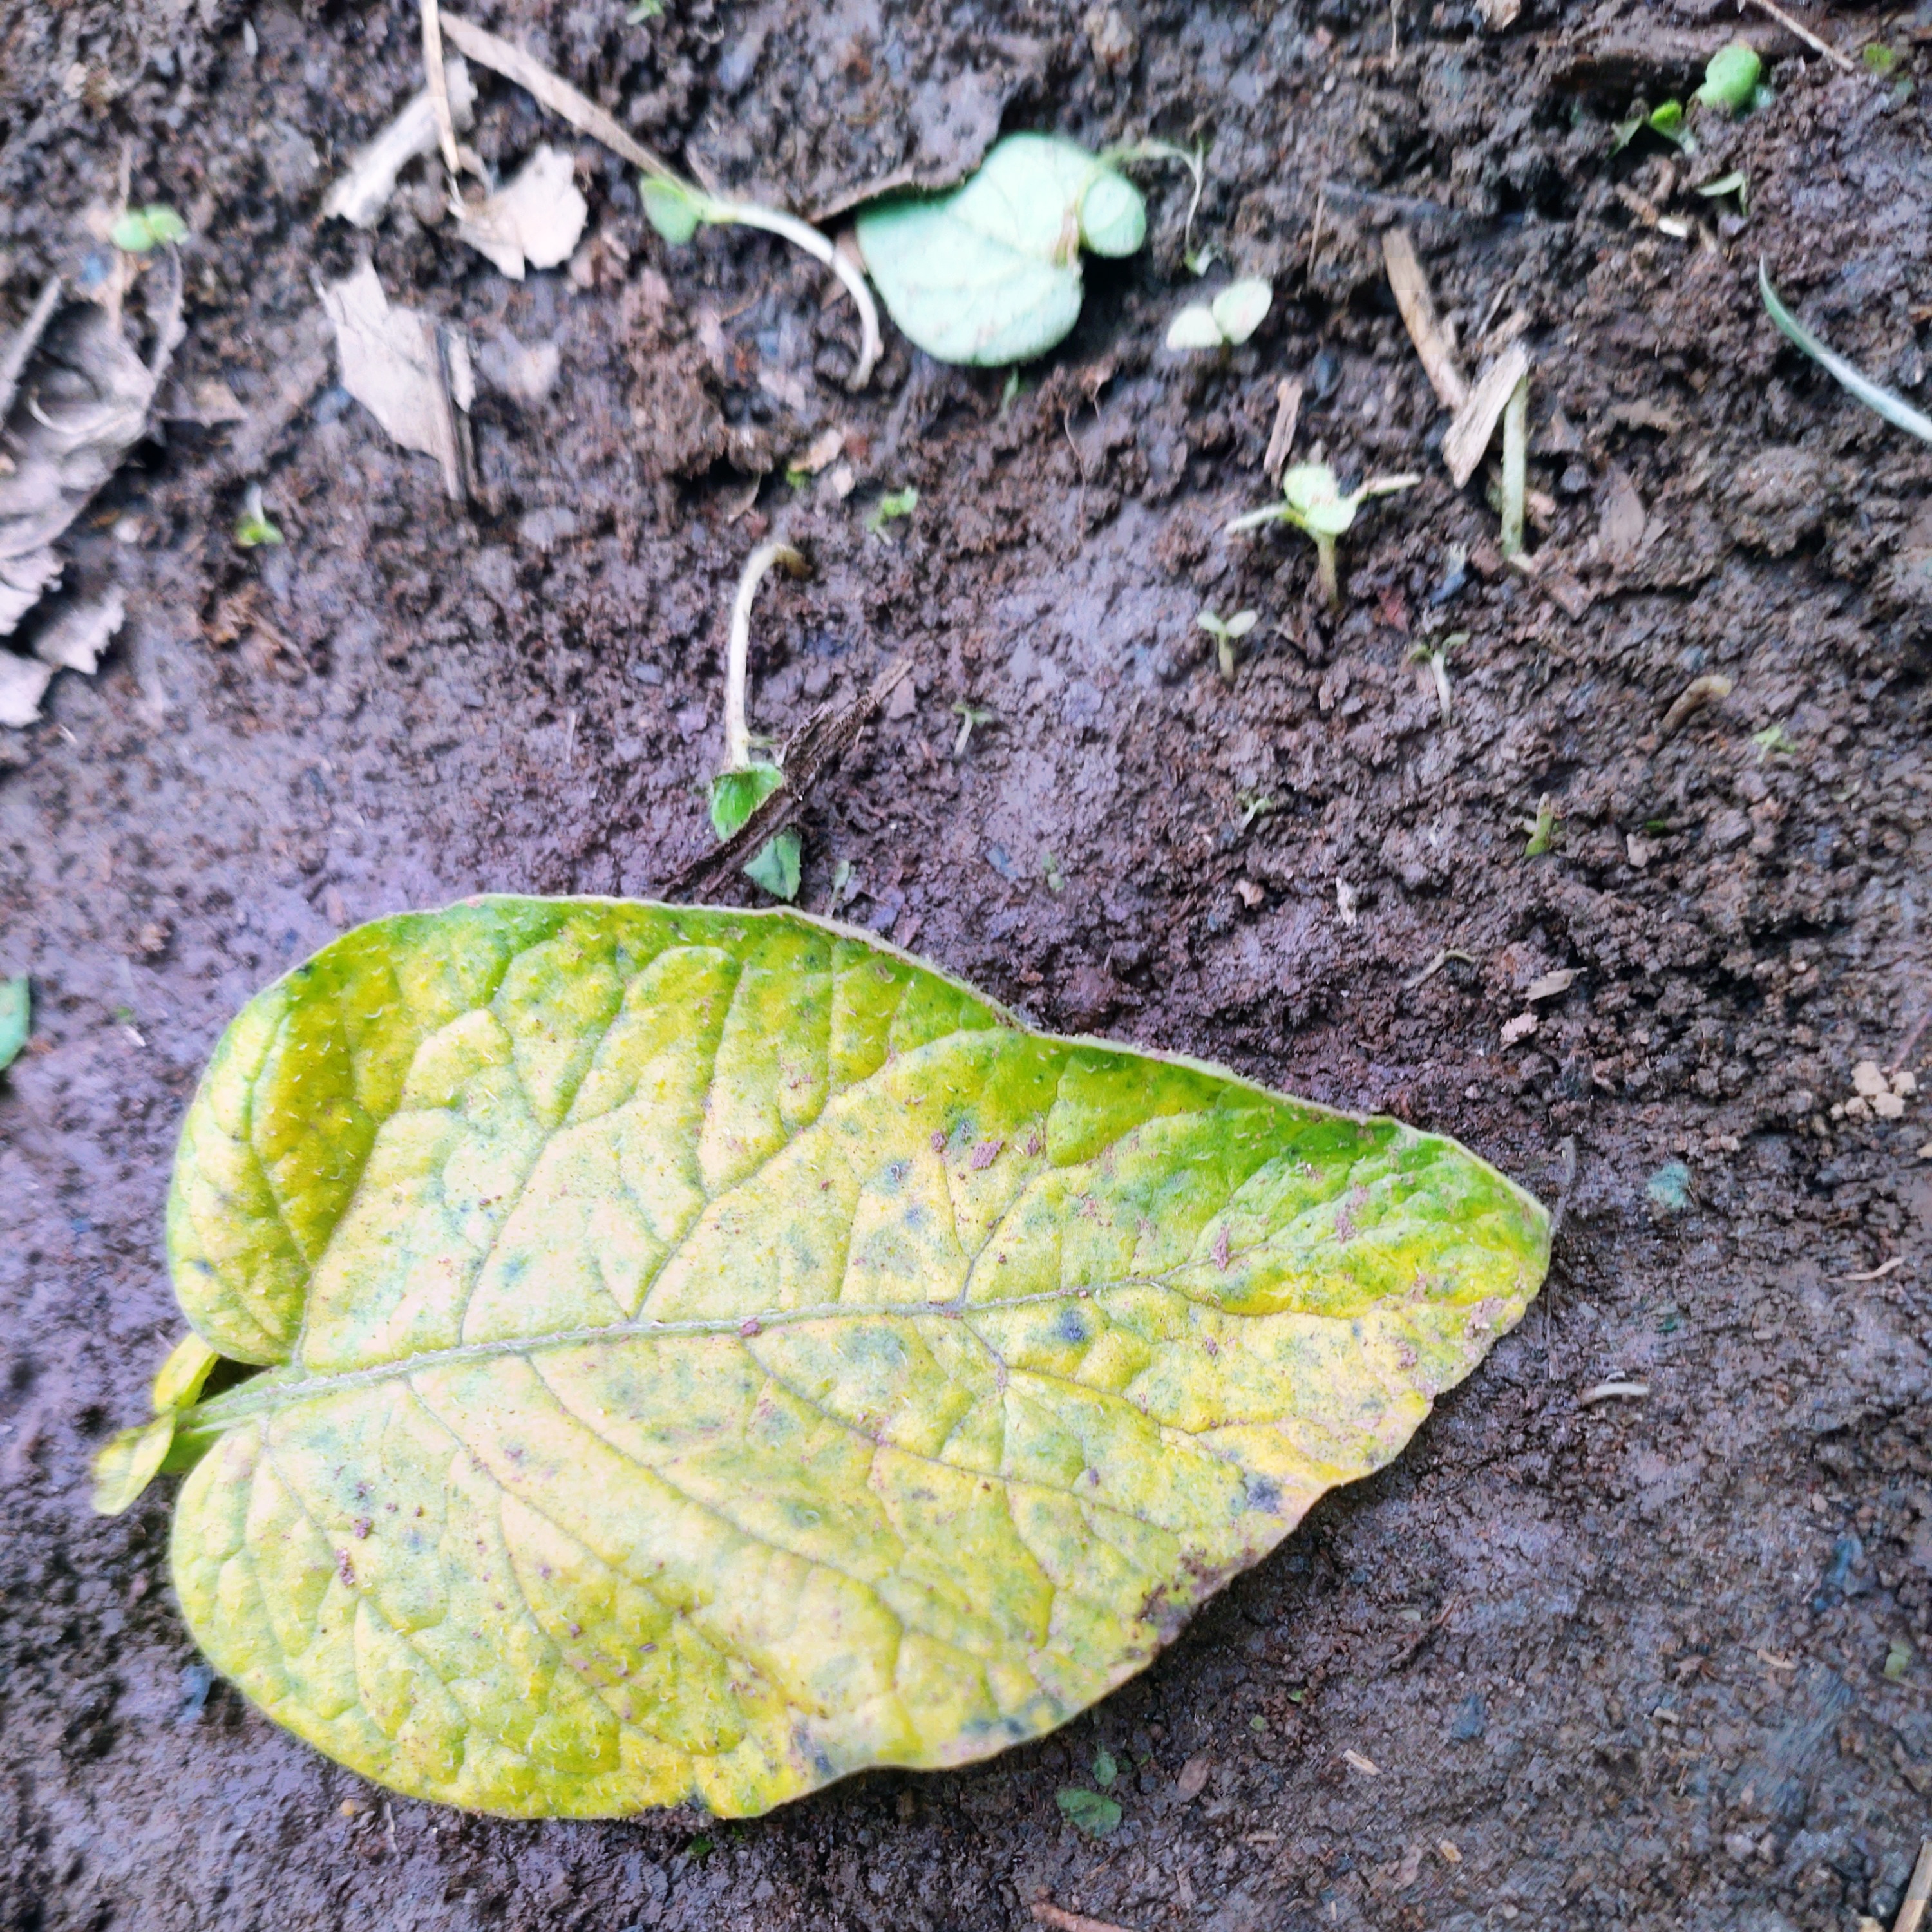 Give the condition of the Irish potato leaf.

late blight
